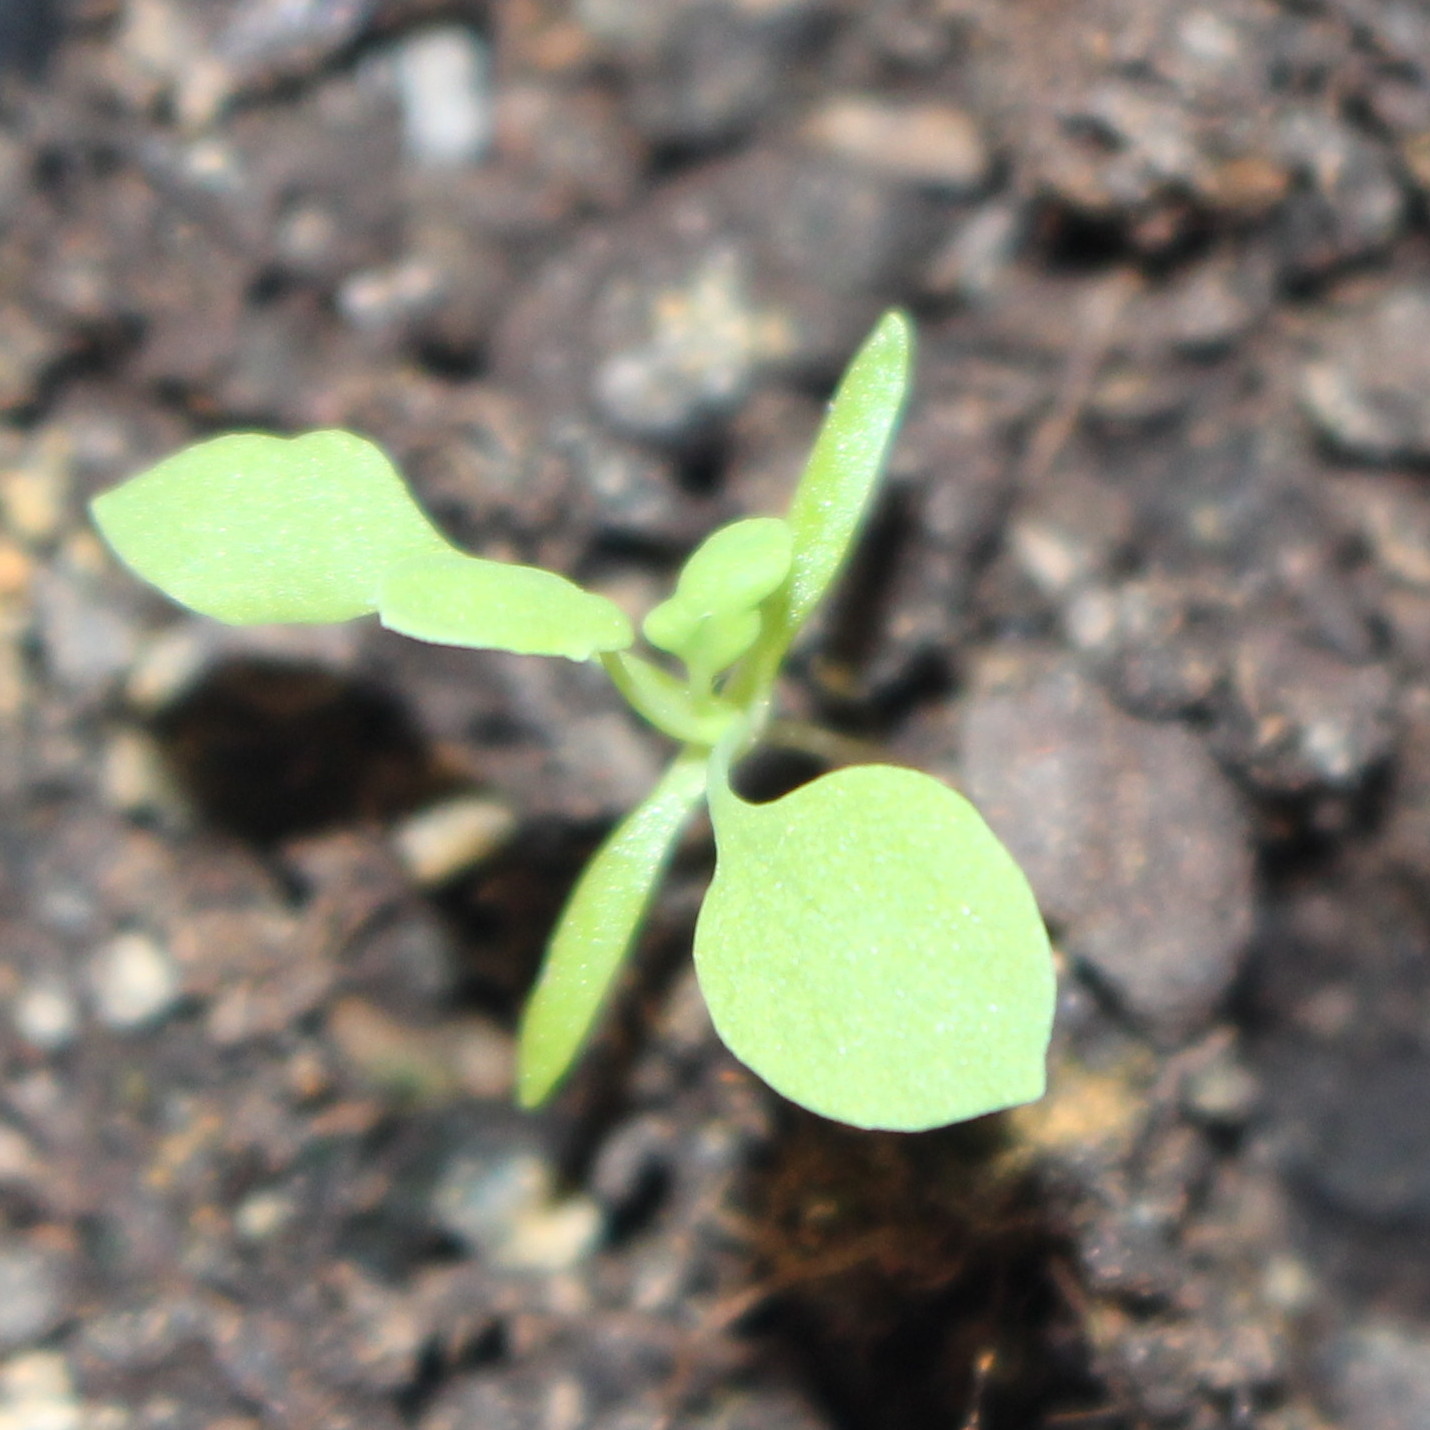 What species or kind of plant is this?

Papaver rhoeas
